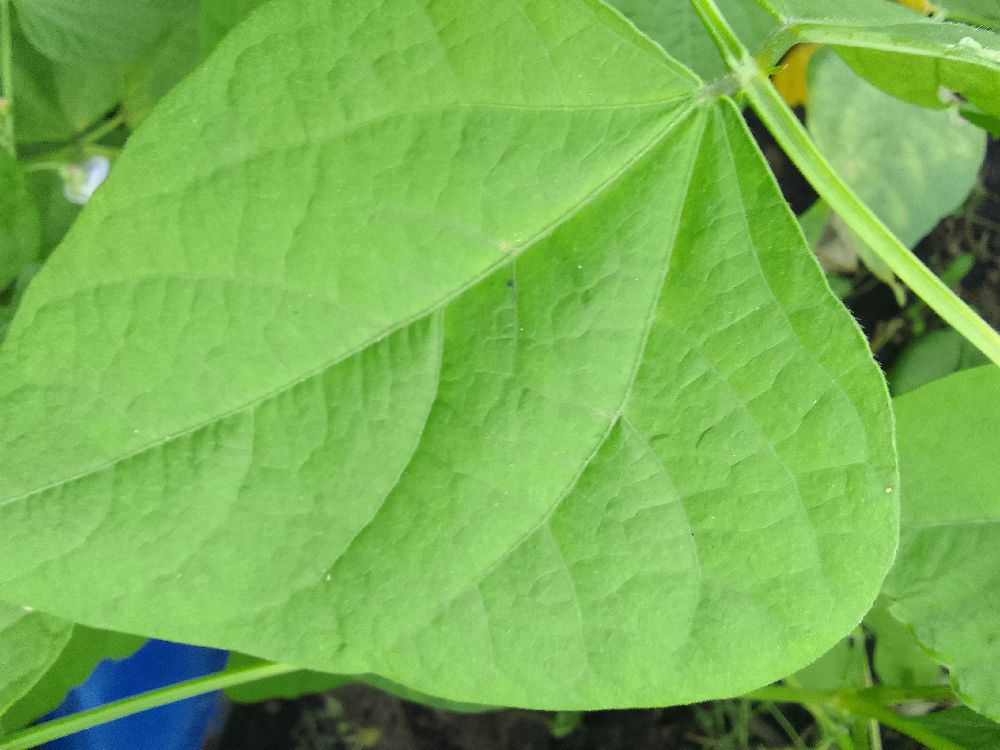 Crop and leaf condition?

common bean, healthy
